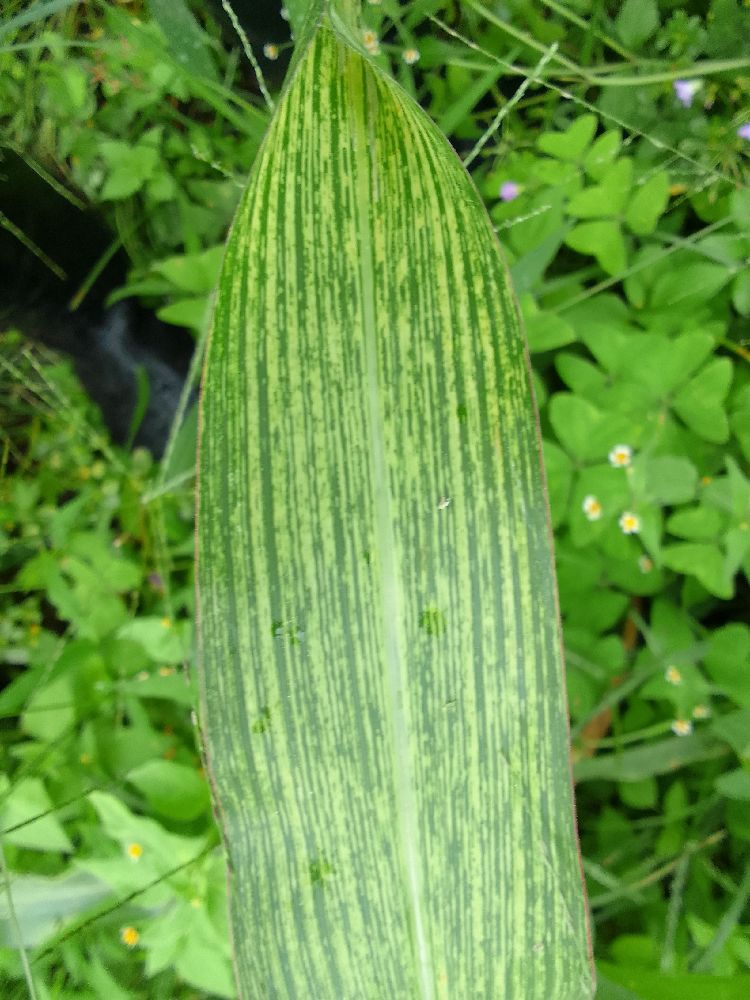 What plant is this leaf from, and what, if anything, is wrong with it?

maize, maize streak virus
